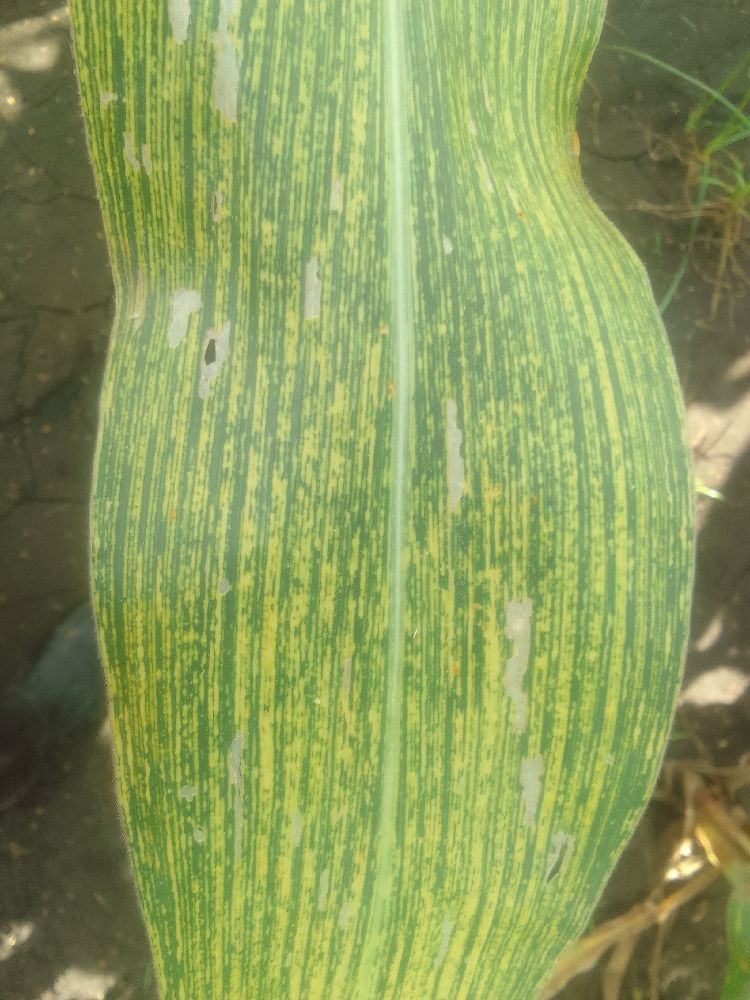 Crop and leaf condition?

maize, maize streak virus
